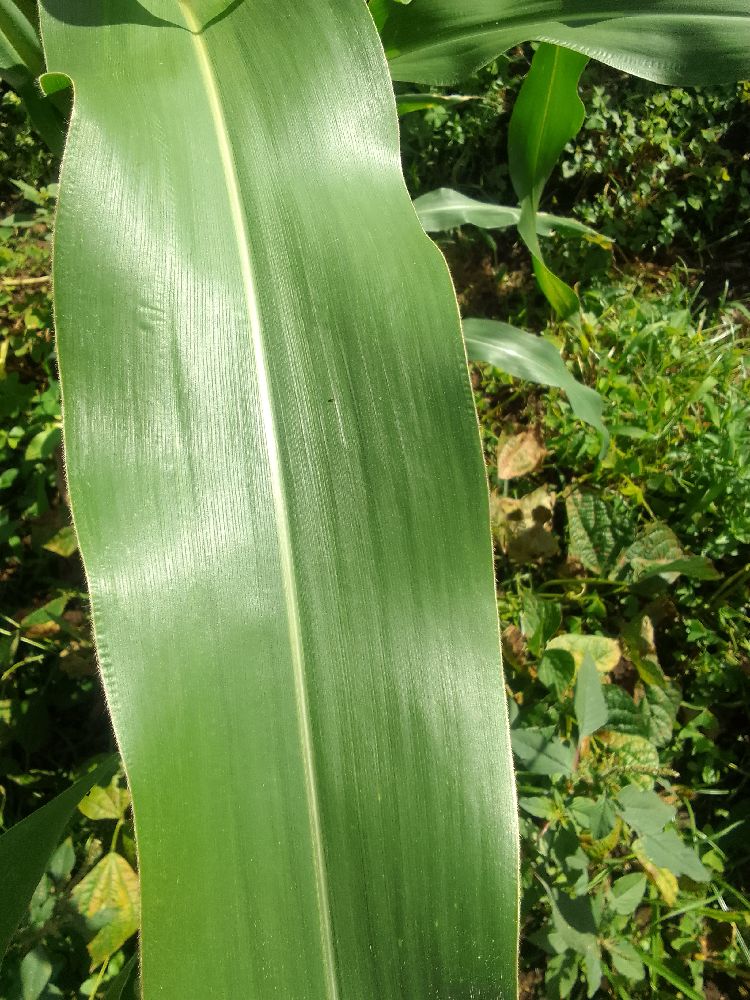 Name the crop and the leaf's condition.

maize, healthy
